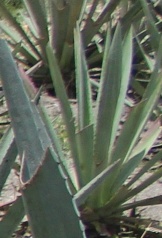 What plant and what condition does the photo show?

agave, healthy
